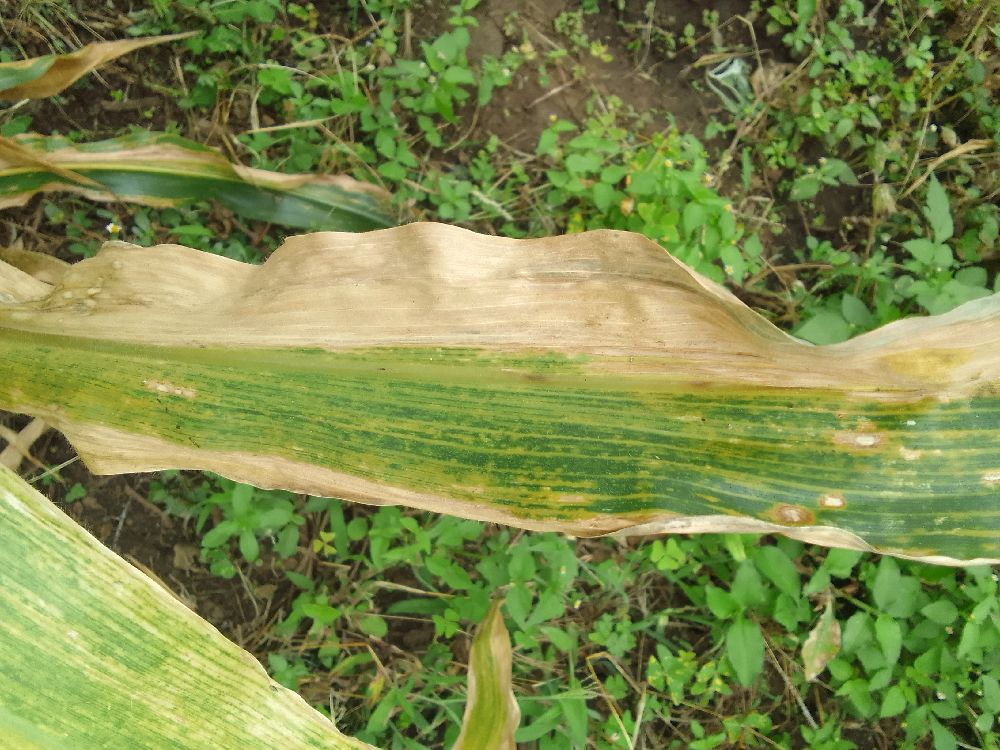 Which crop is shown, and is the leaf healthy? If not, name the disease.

maize, maize lethal necrosis
